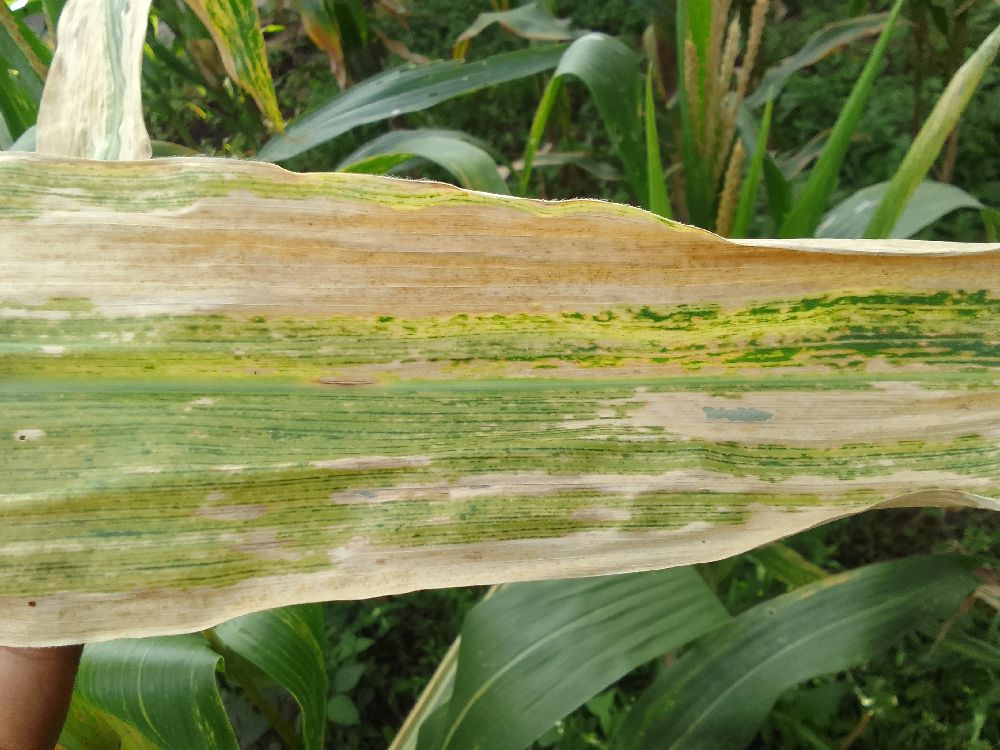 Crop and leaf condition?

maize, maize lethal necrosis
